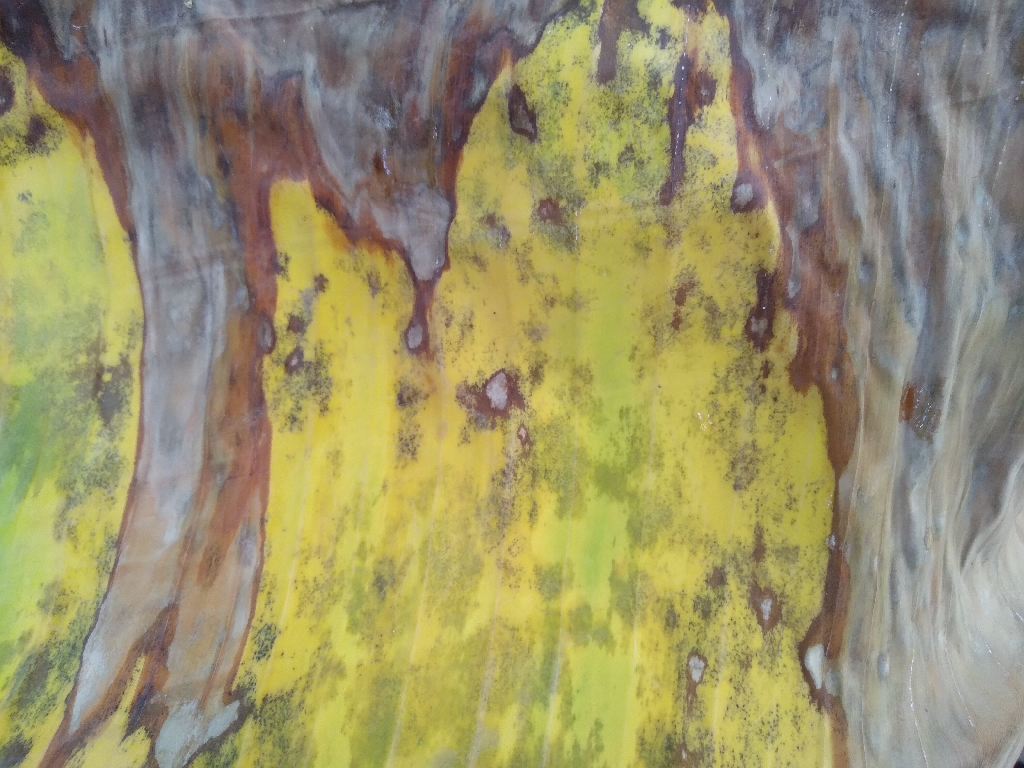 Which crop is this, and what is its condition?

banana, black sigatoka
